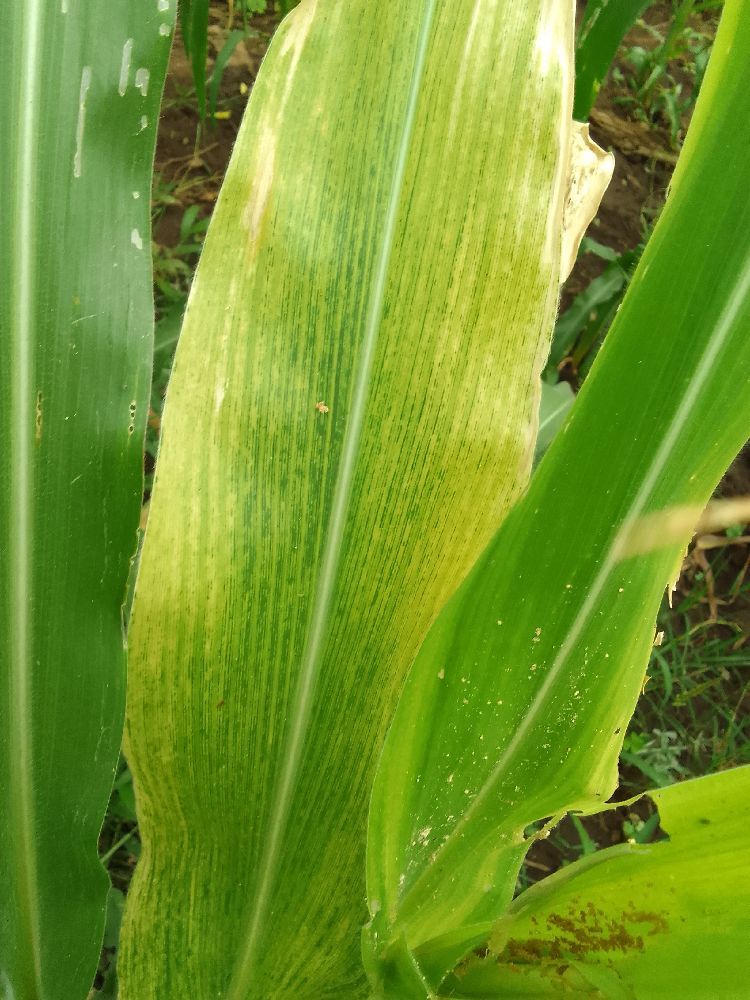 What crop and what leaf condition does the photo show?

maize, maize lethal necrosis
